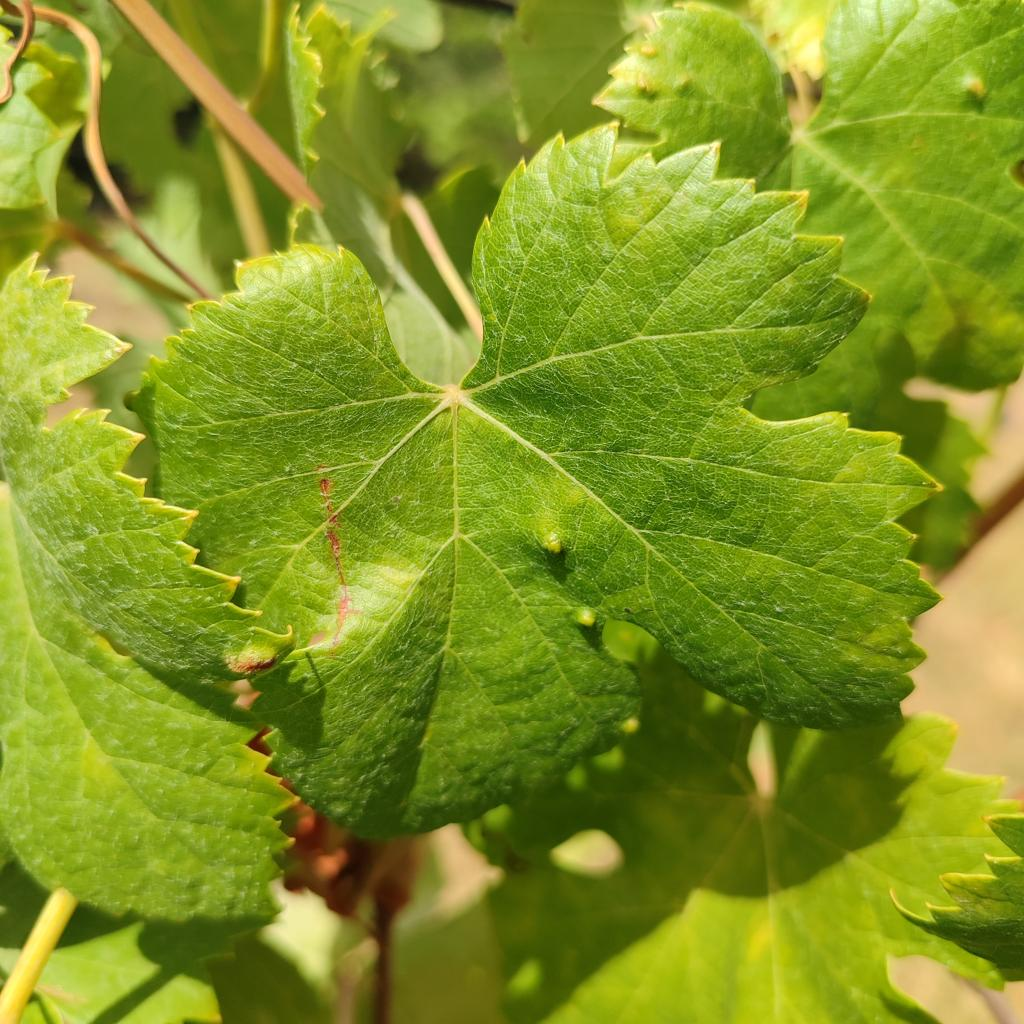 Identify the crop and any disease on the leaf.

grapevine, erineum mite
